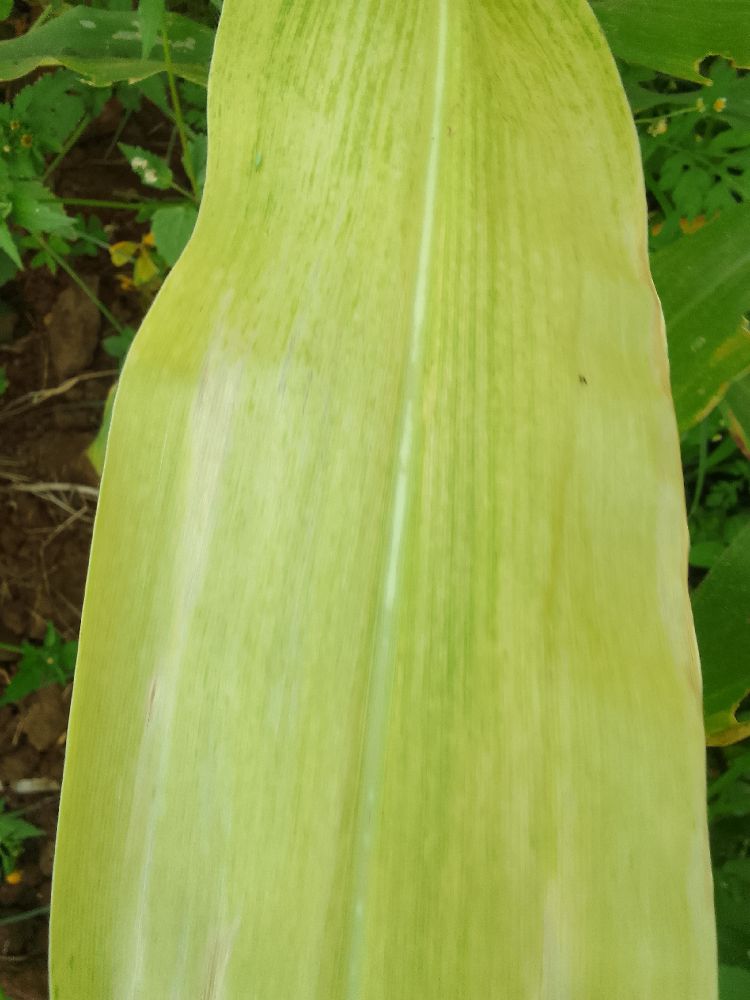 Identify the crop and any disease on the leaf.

common bean, bean anthracnose
